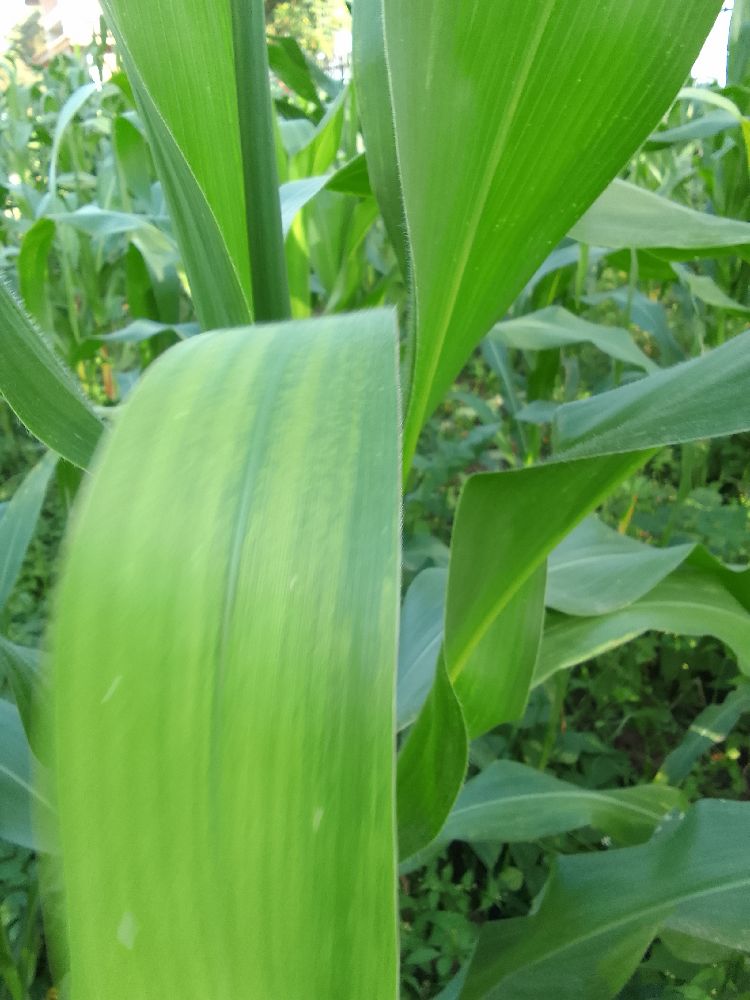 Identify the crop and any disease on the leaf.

maize, maize lethal necrosis
